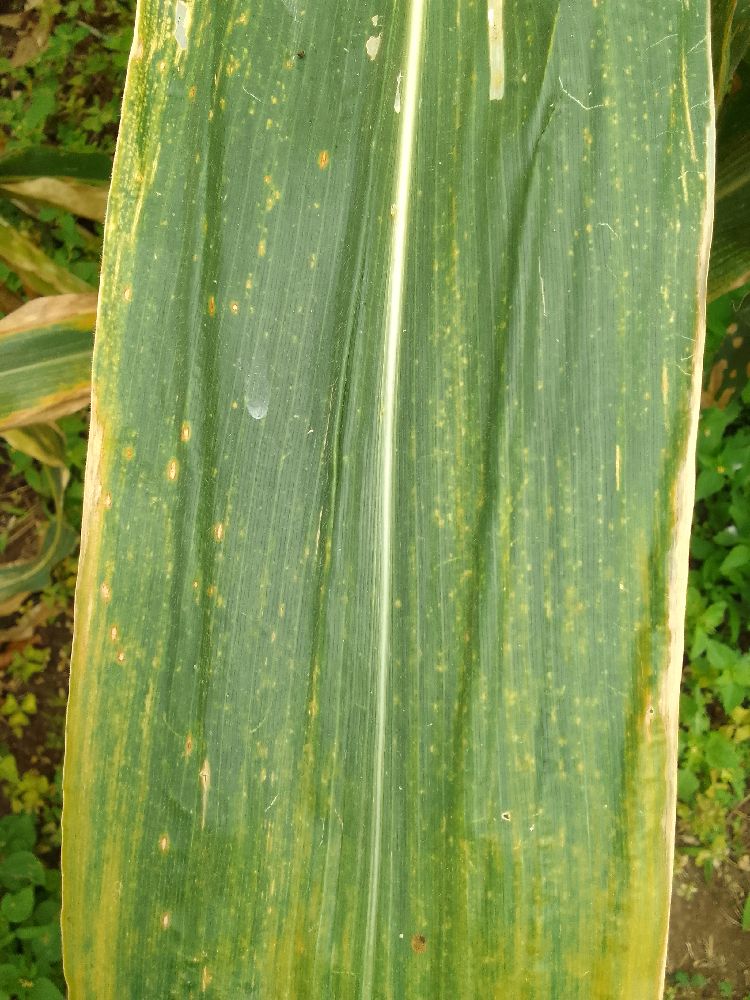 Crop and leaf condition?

maize, maize lethal necrosis
